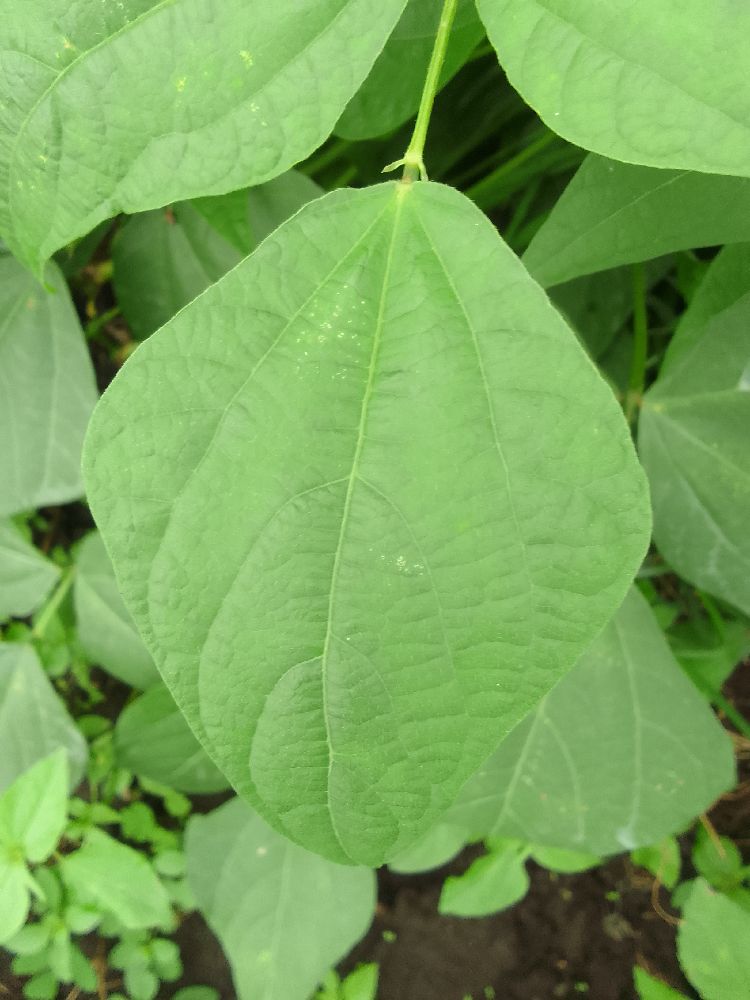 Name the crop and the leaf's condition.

common bean, healthy
